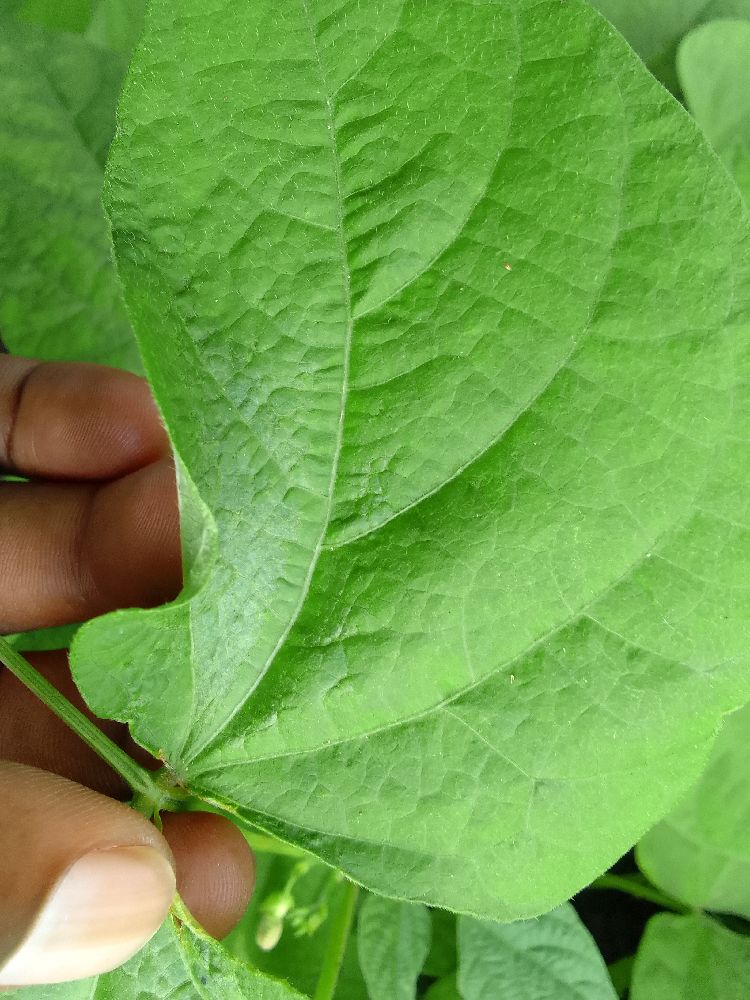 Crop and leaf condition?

common bean, healthy
